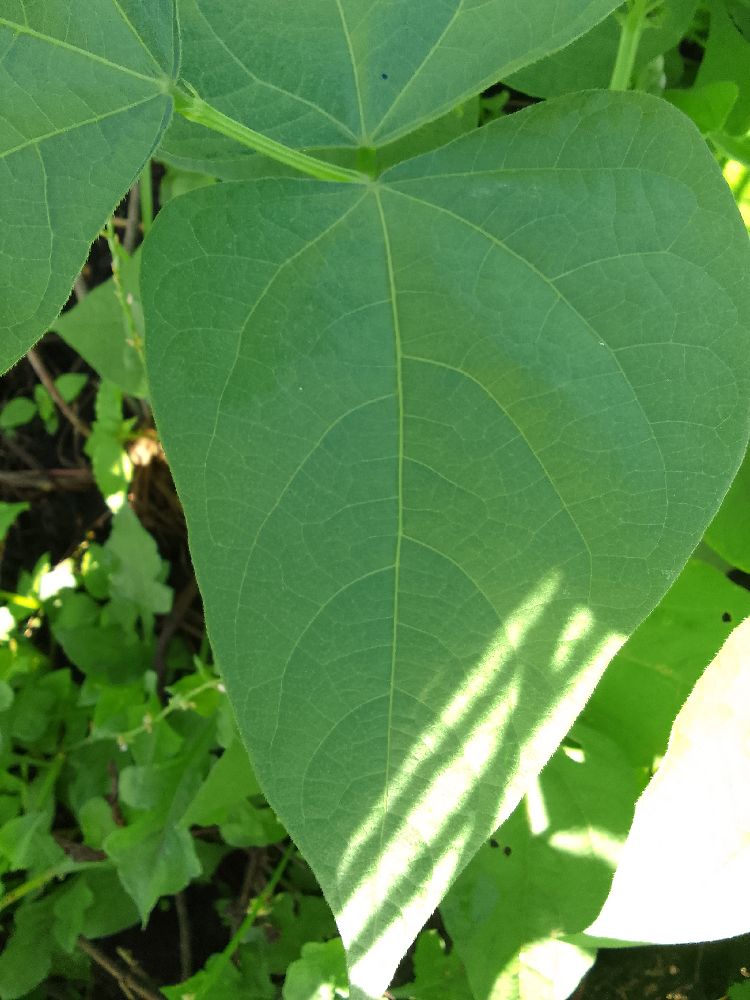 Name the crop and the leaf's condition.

common bean, healthy
